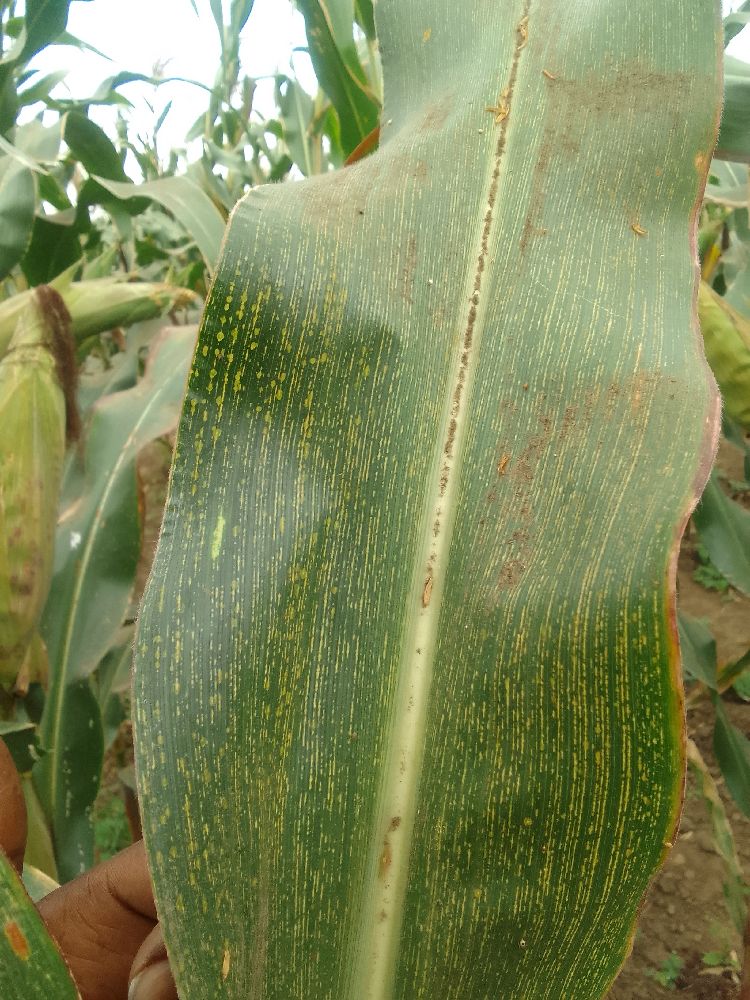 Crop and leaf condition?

maize, maize streak virus
